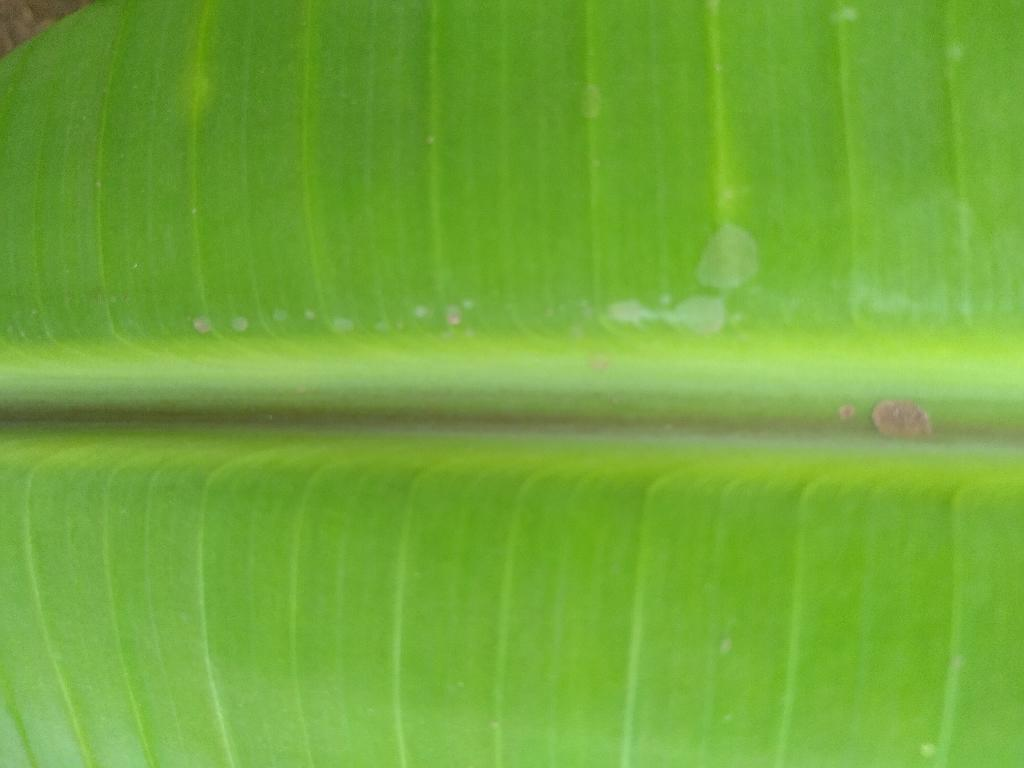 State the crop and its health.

banana, healthy
